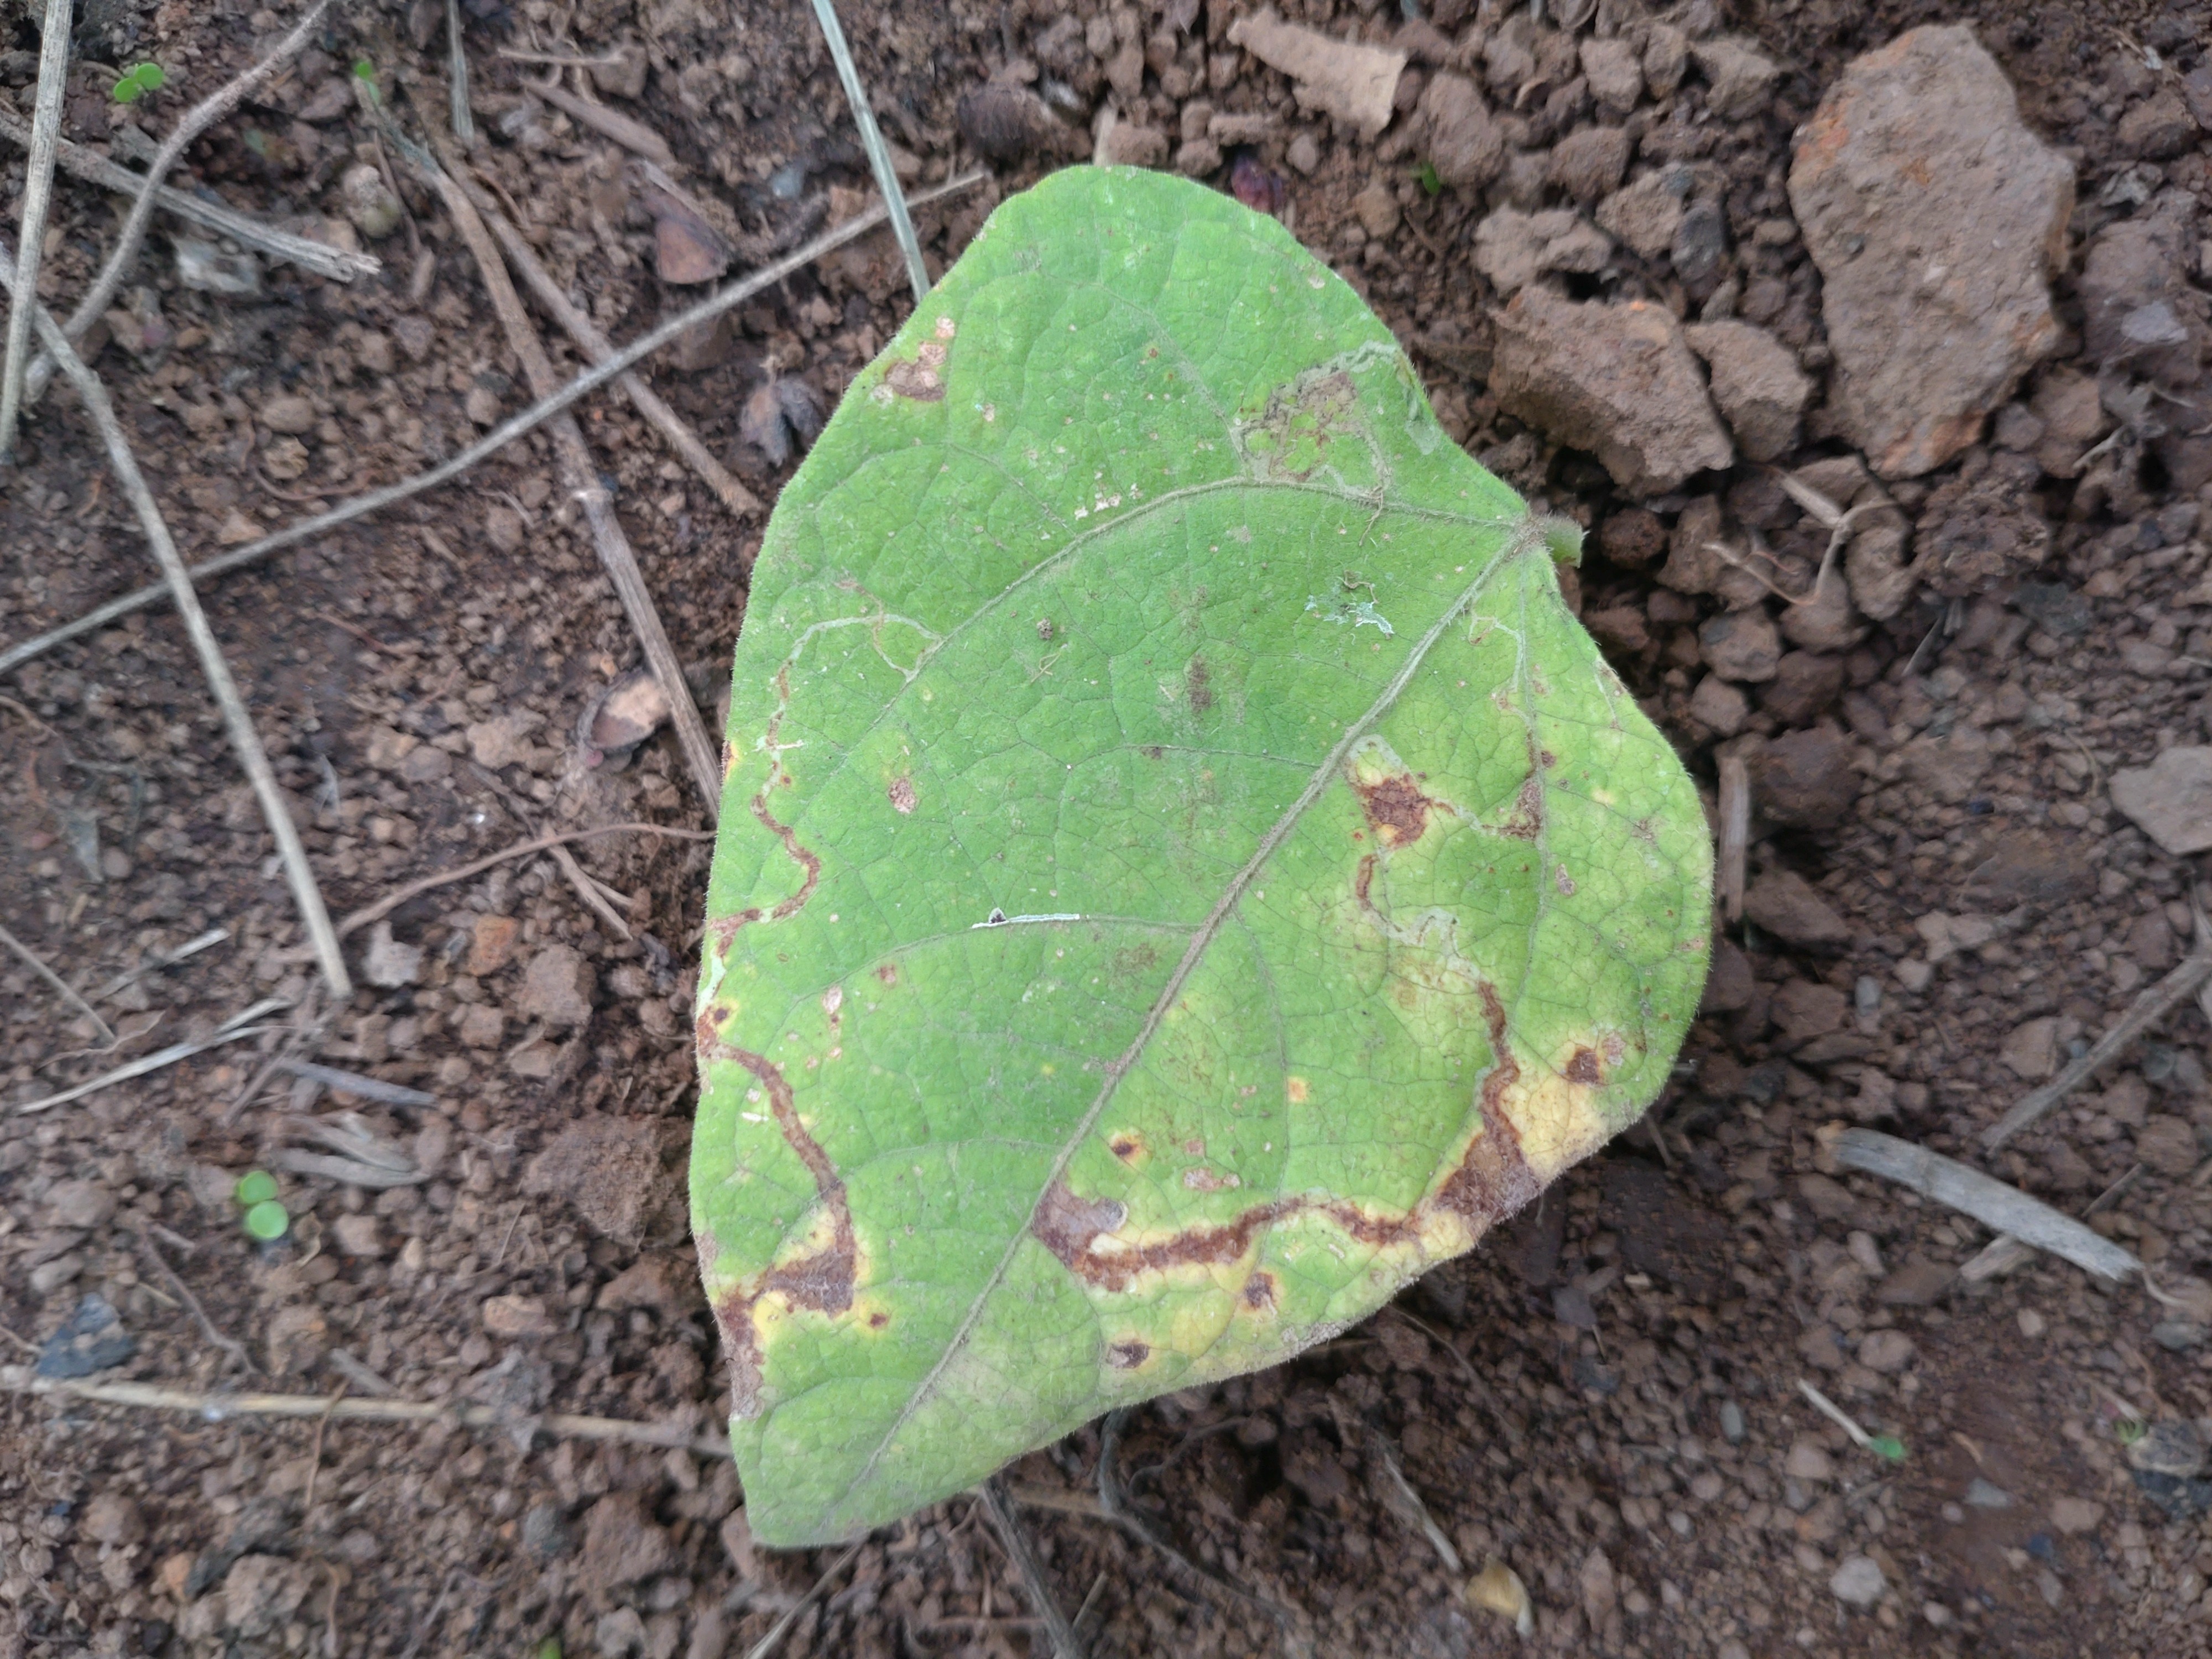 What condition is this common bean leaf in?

rust
